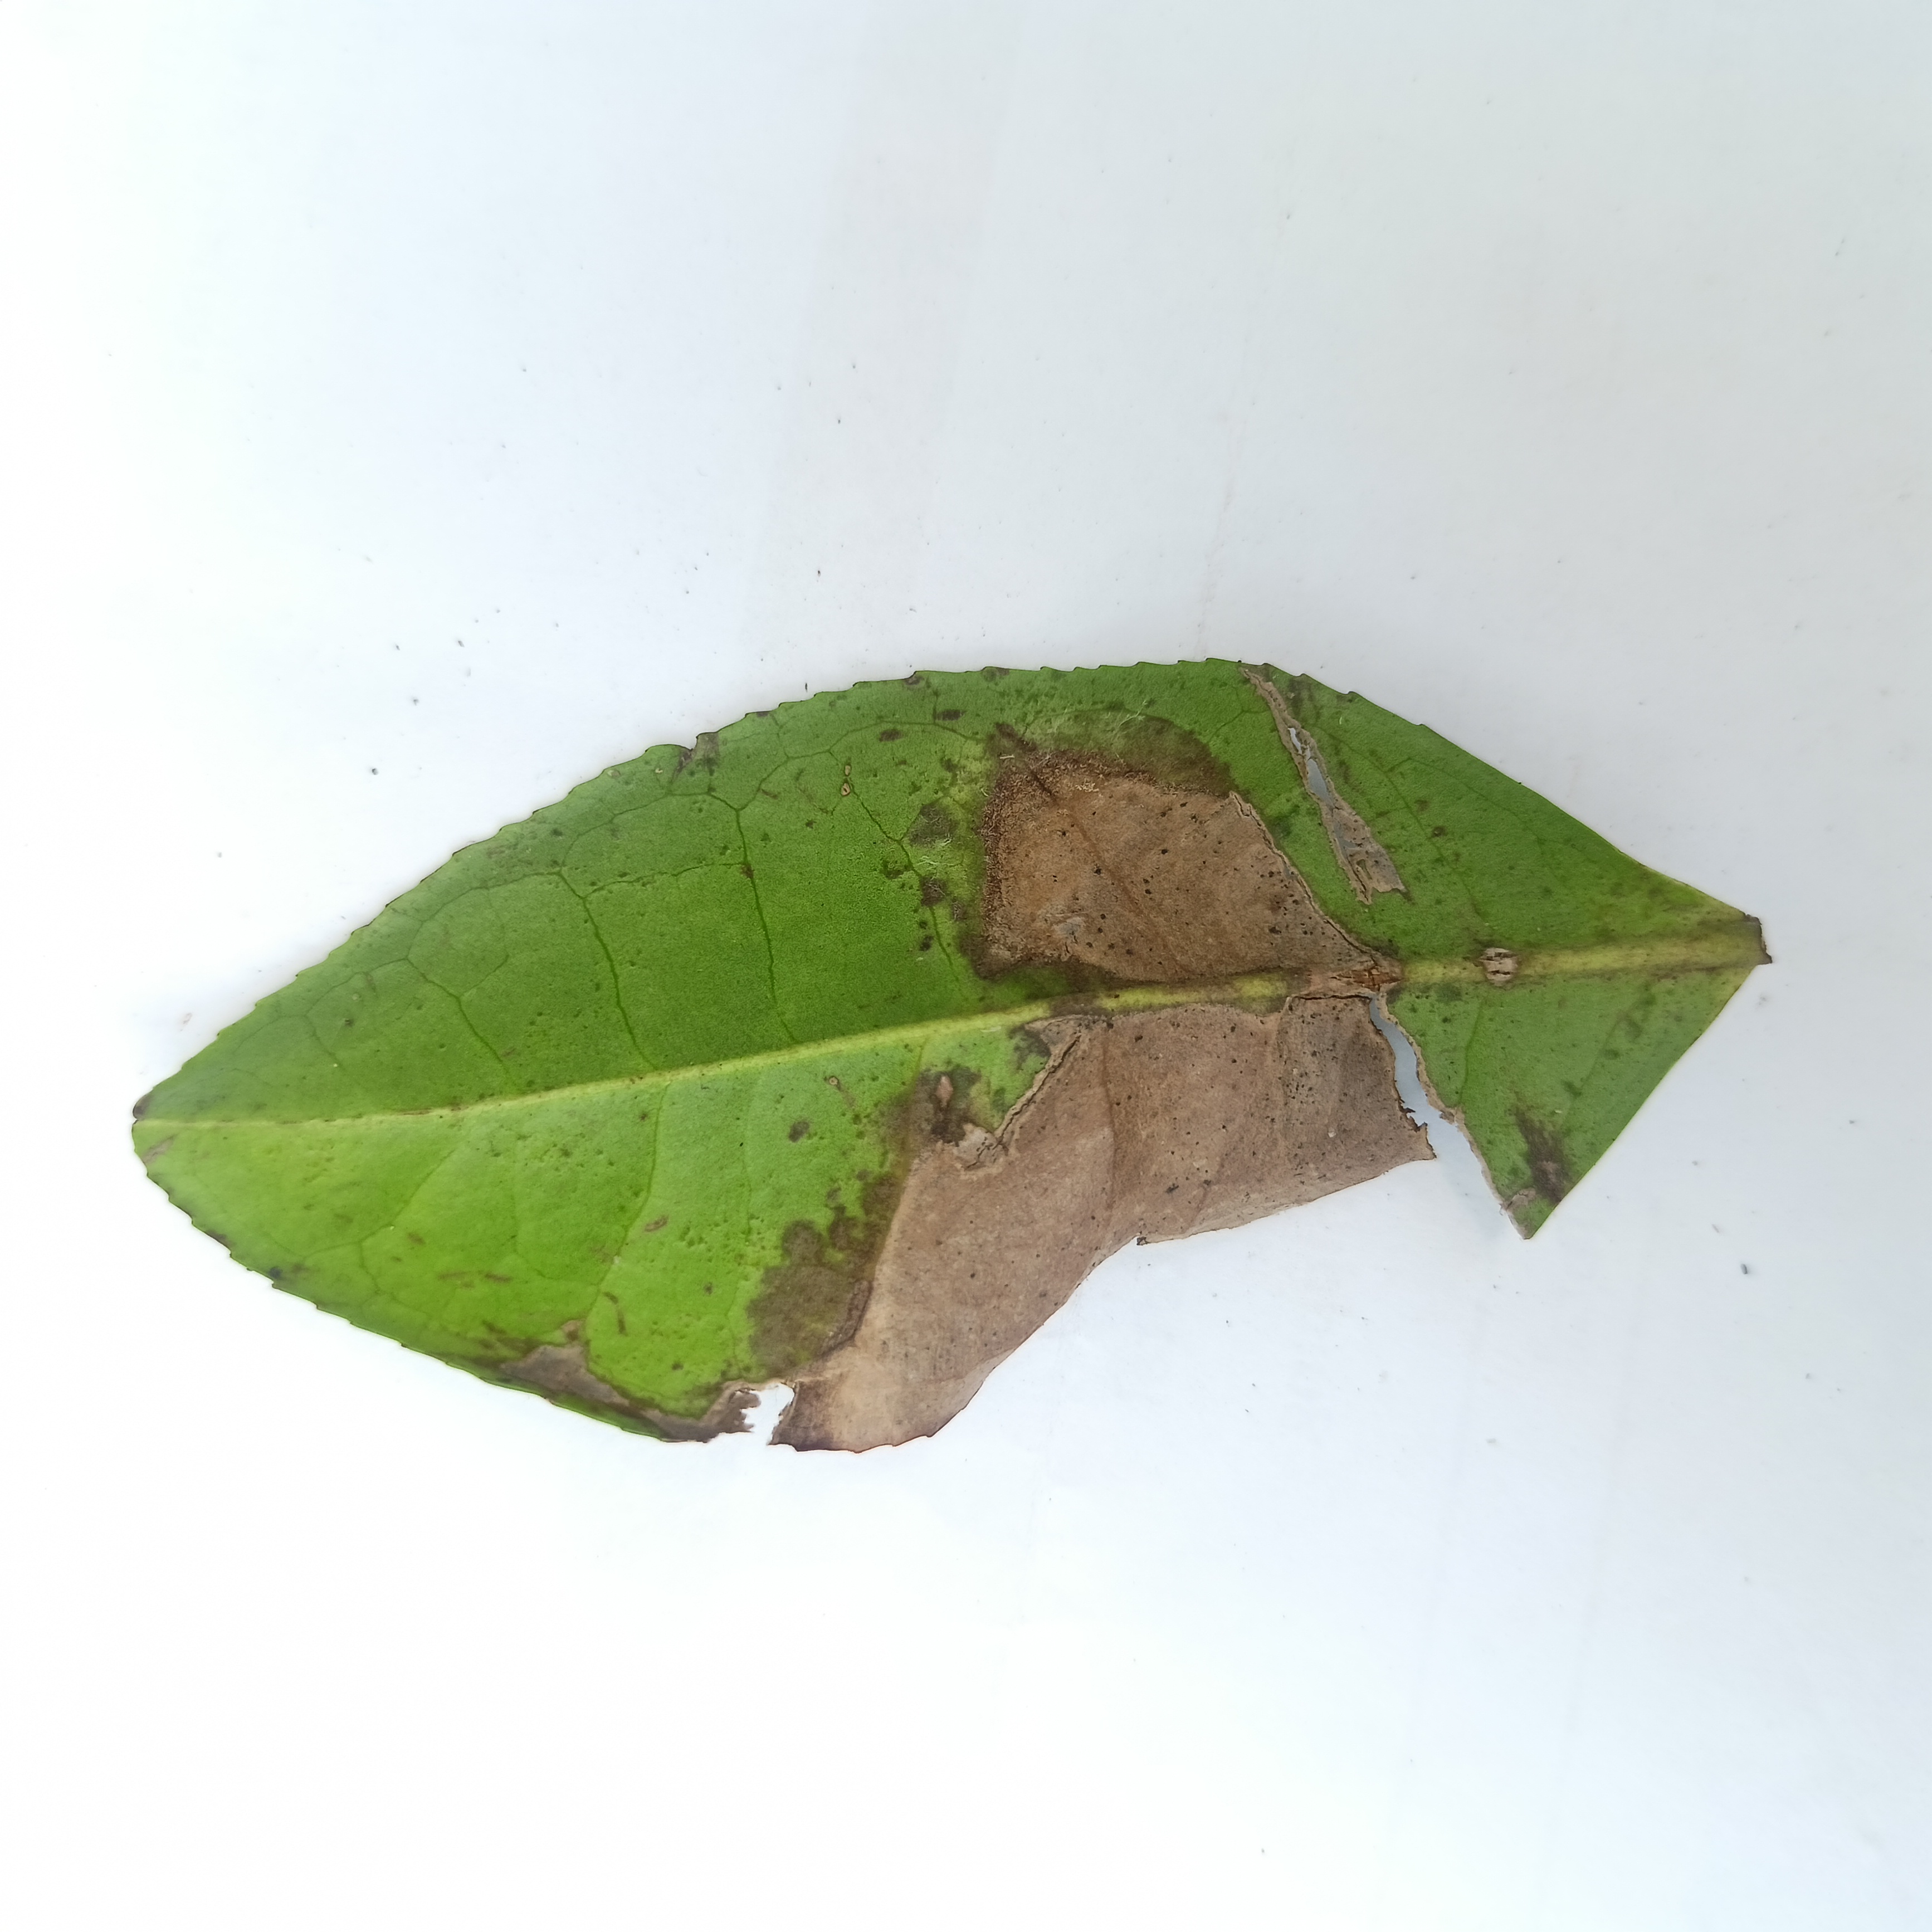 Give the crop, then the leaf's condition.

tea, brown blight
